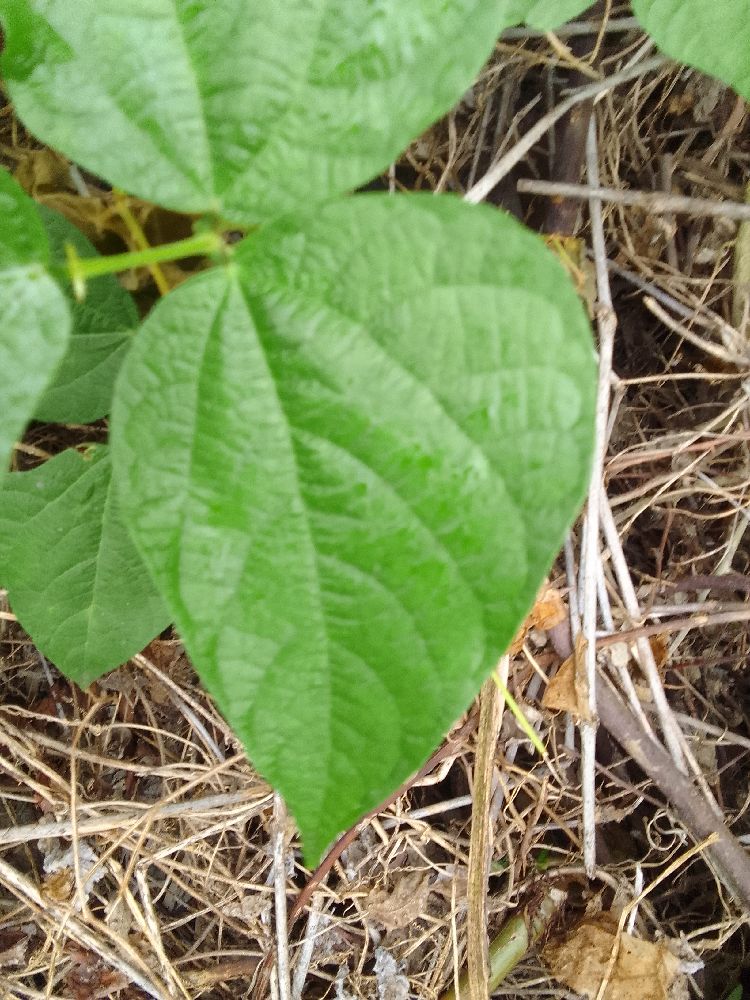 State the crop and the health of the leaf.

common bean, healthy
